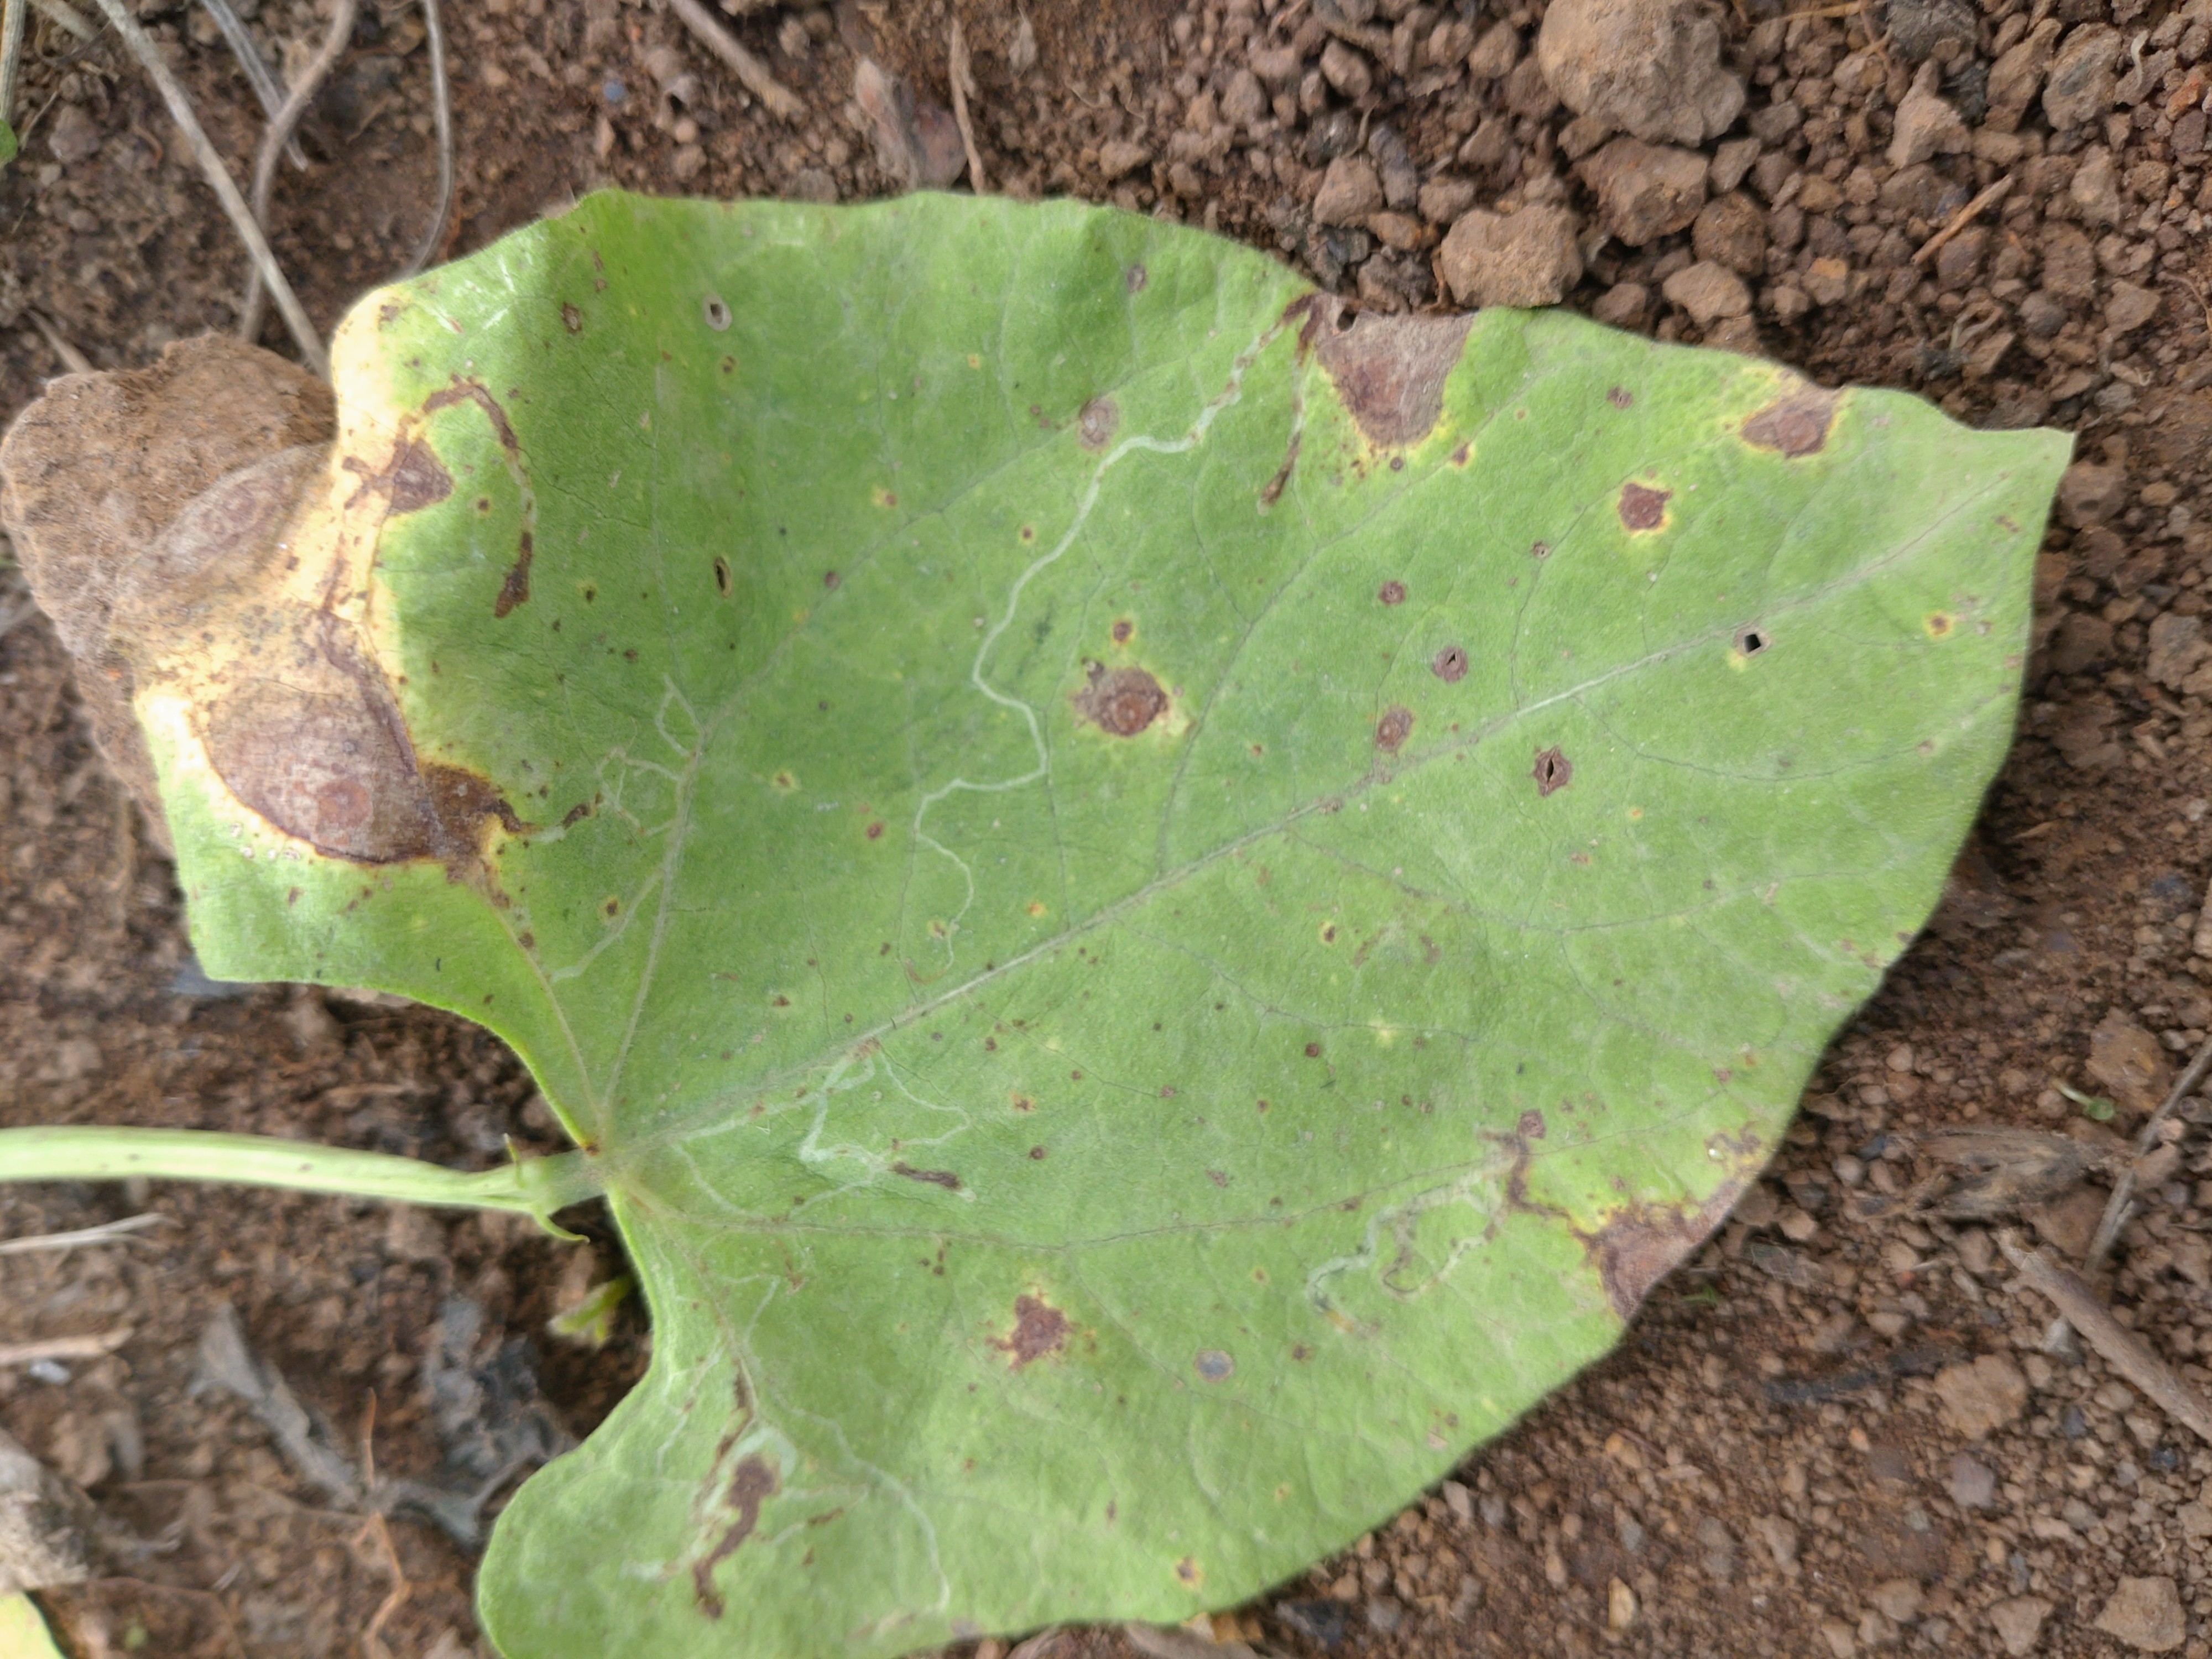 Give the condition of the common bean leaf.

rust
